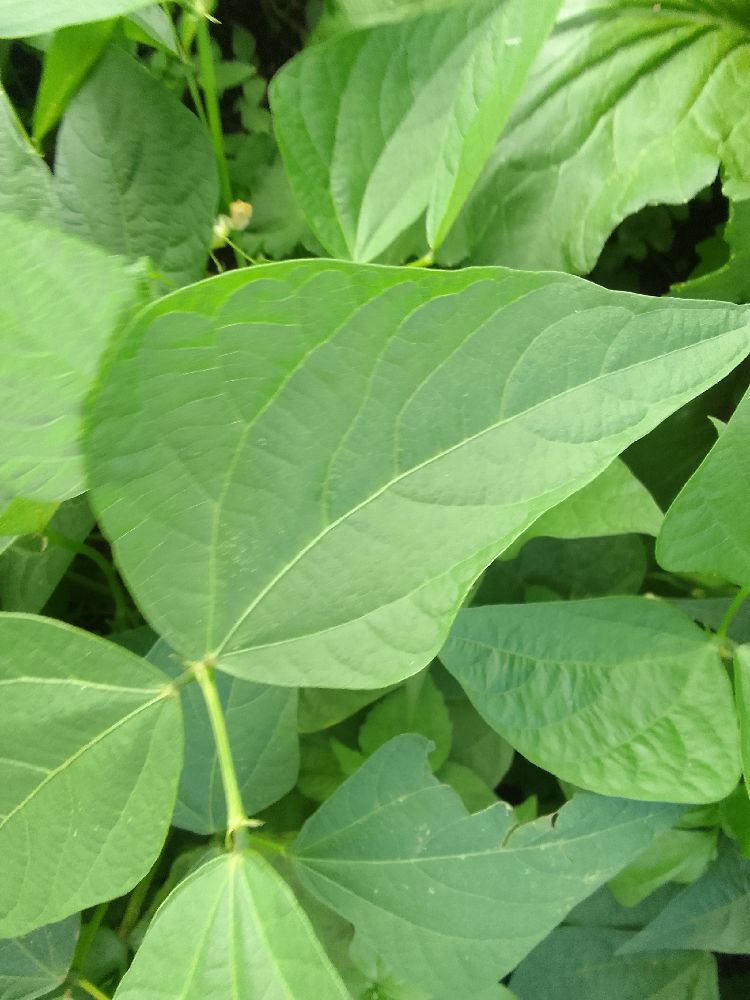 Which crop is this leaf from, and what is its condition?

common bean, healthy
